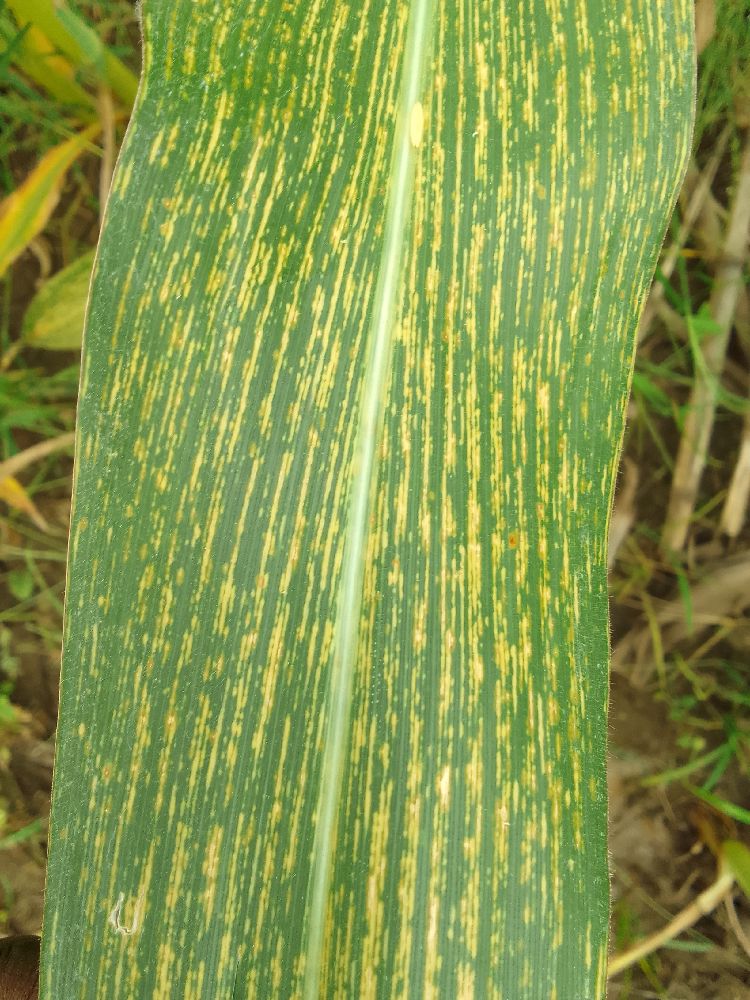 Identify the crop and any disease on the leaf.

maize, maize streak virus
